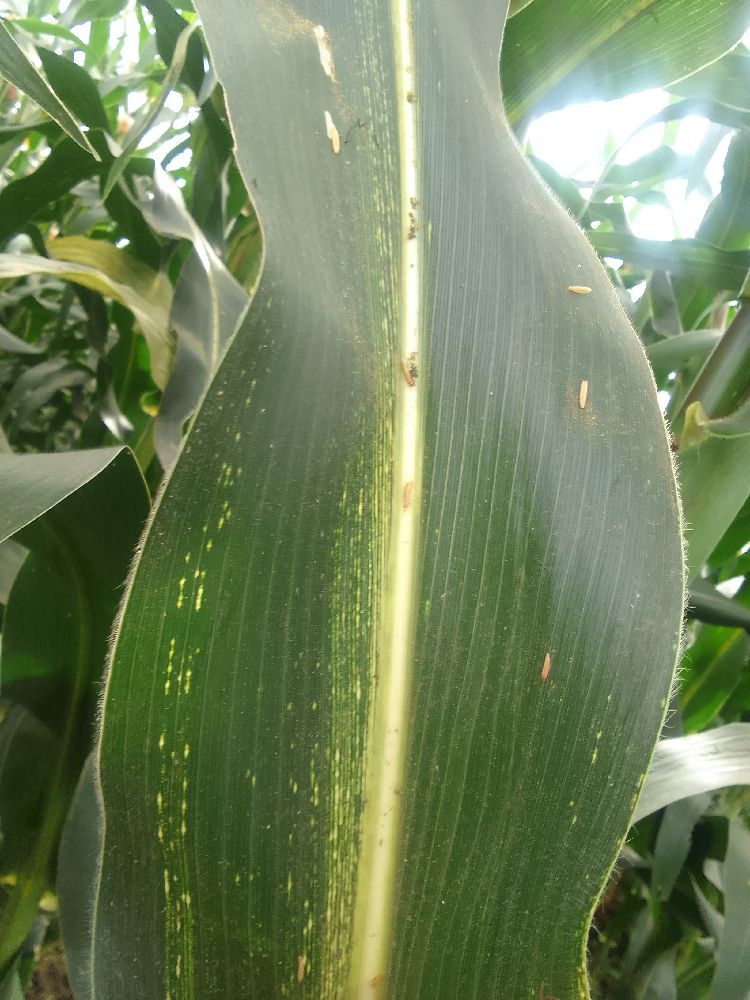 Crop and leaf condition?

maize, maize streak virus
